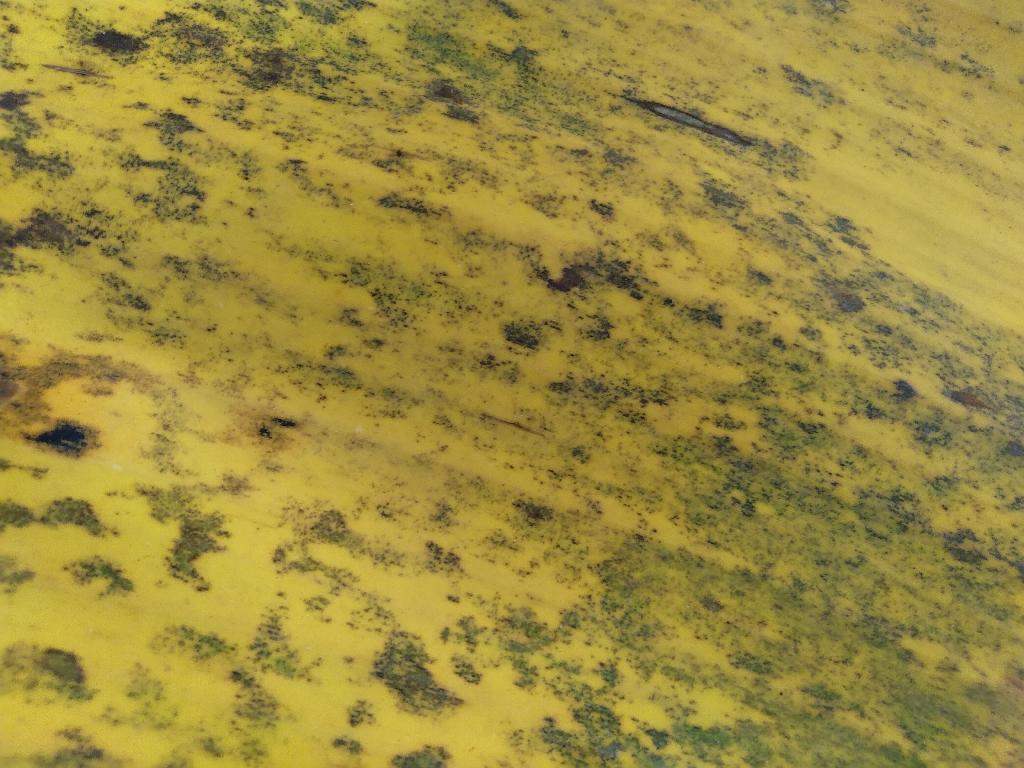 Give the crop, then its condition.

banana, black sigatoka
